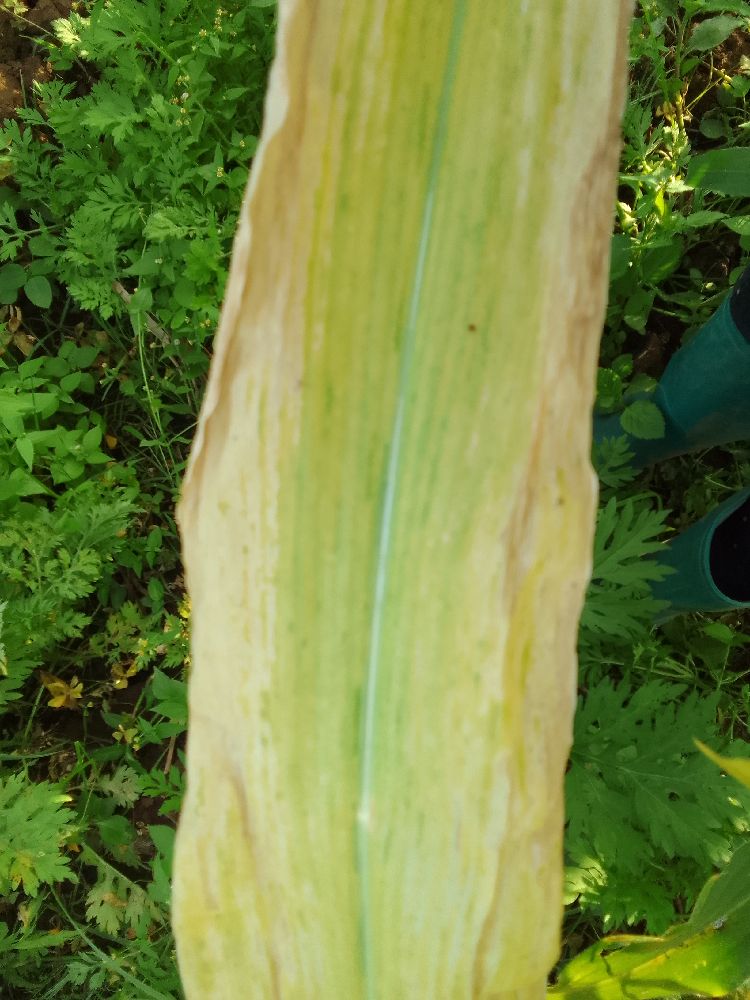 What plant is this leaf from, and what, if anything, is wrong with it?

maize, maize lethal necrosis
